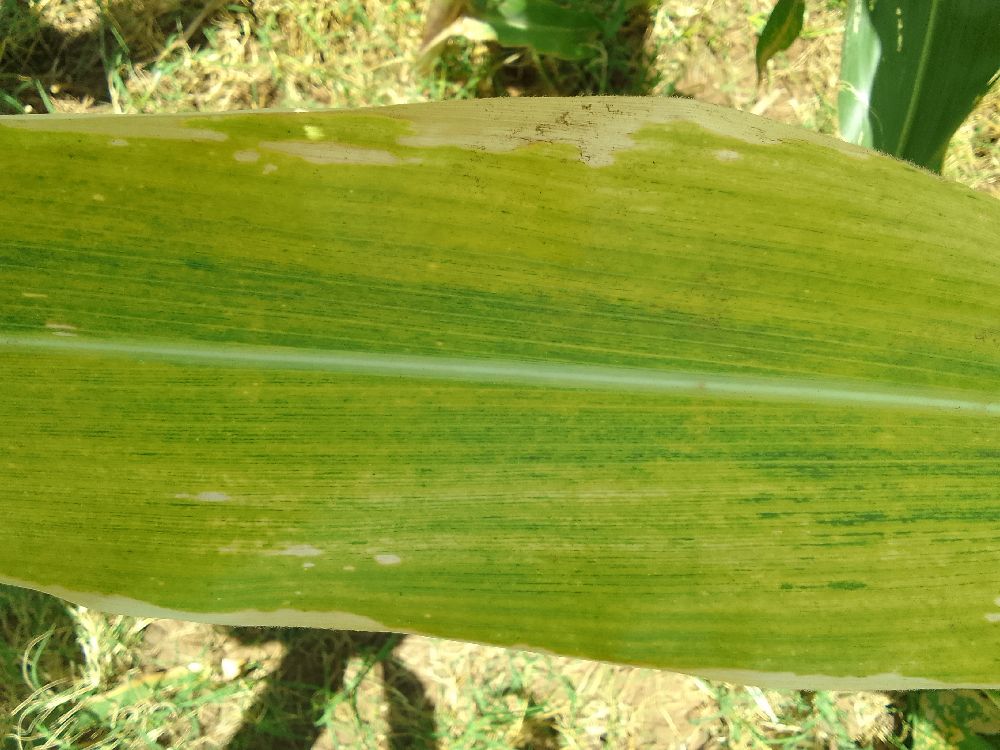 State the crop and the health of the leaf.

maize, maize lethal necrosis
